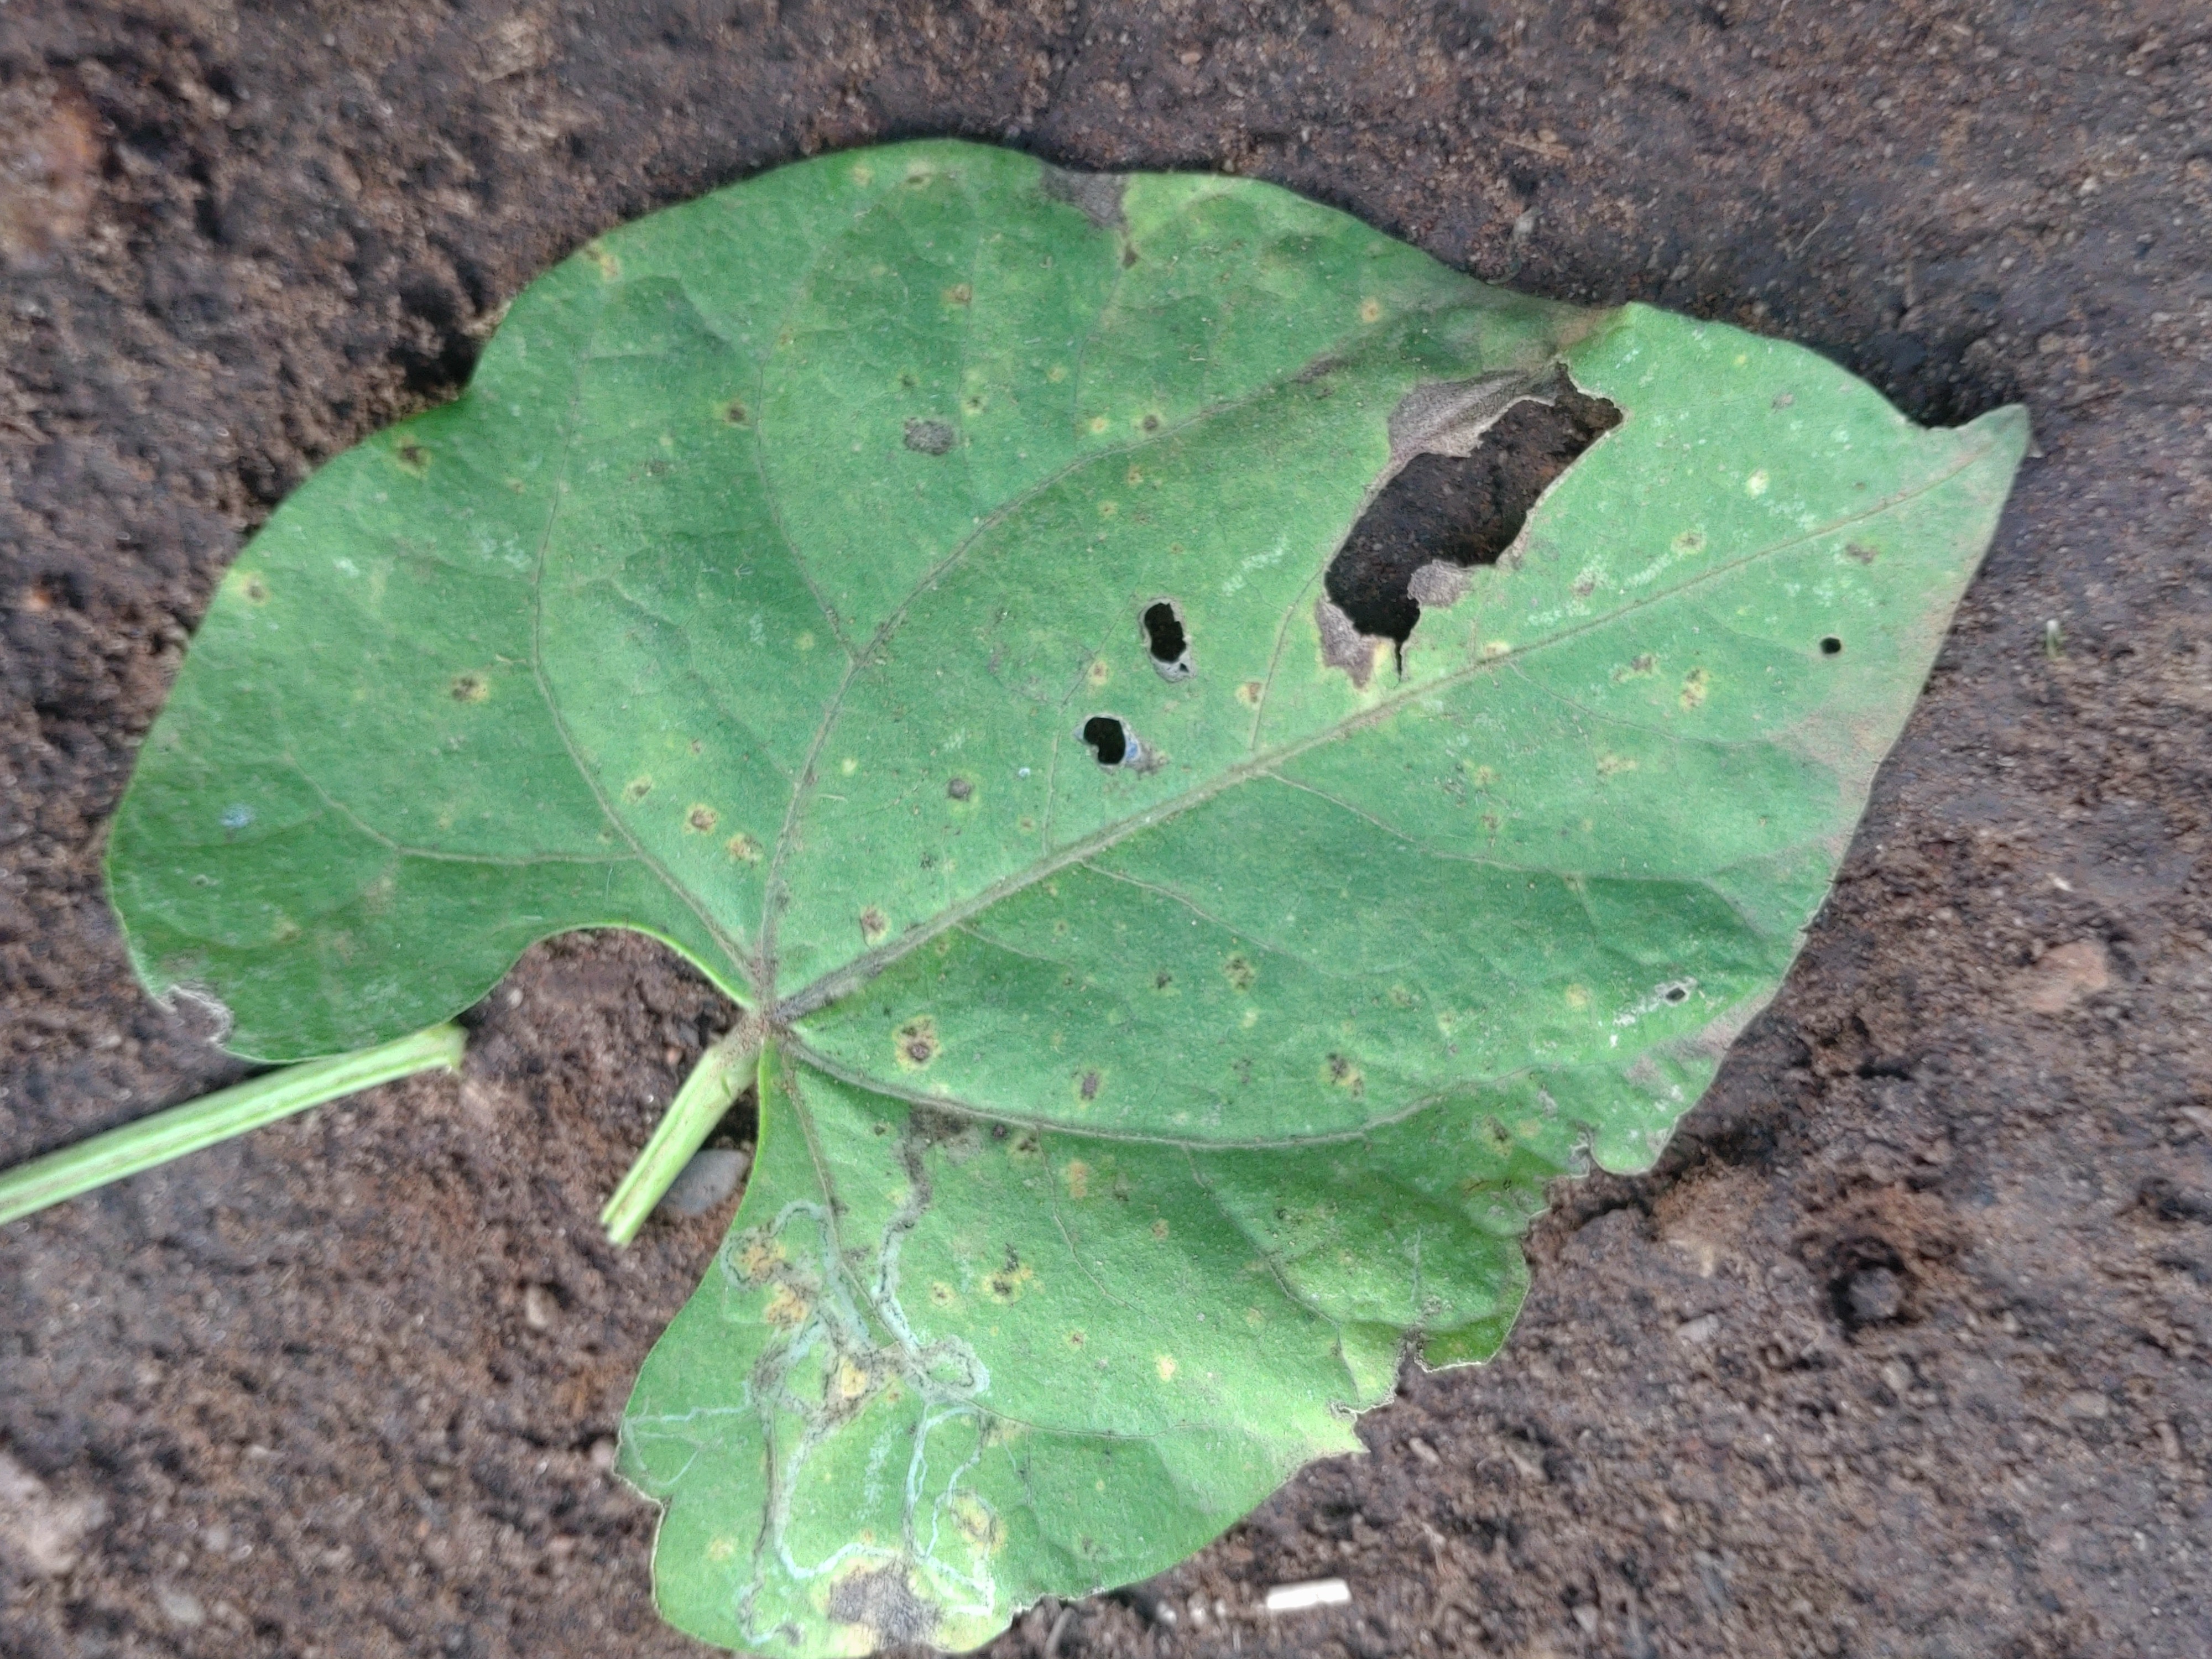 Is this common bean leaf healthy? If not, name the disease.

anthracnose
